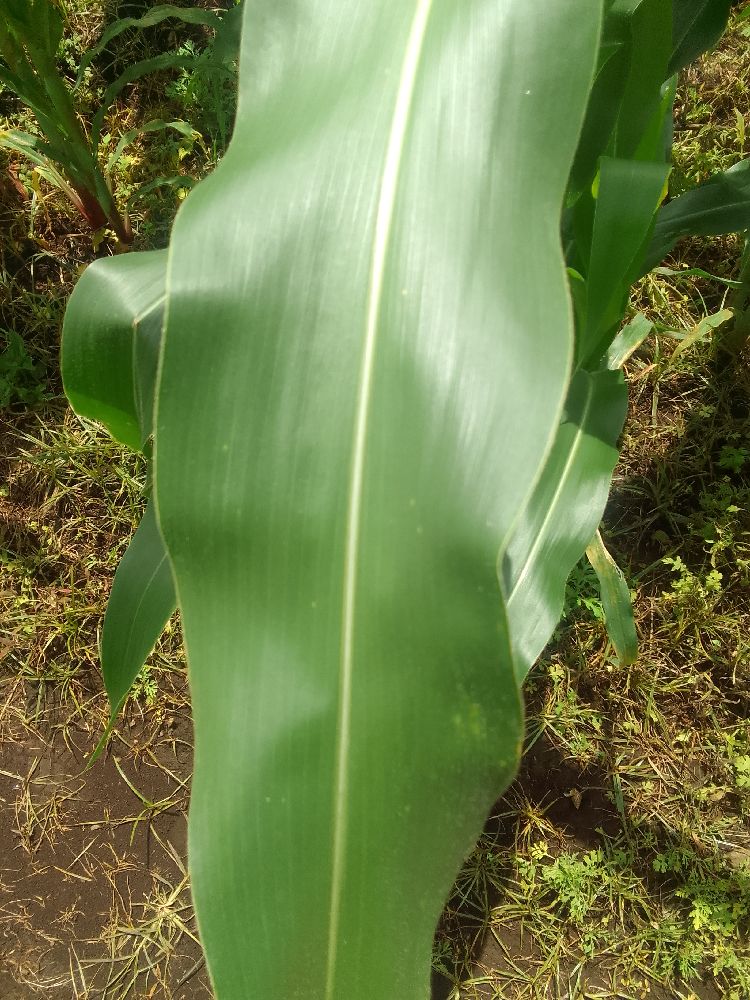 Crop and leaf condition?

maize, healthy
